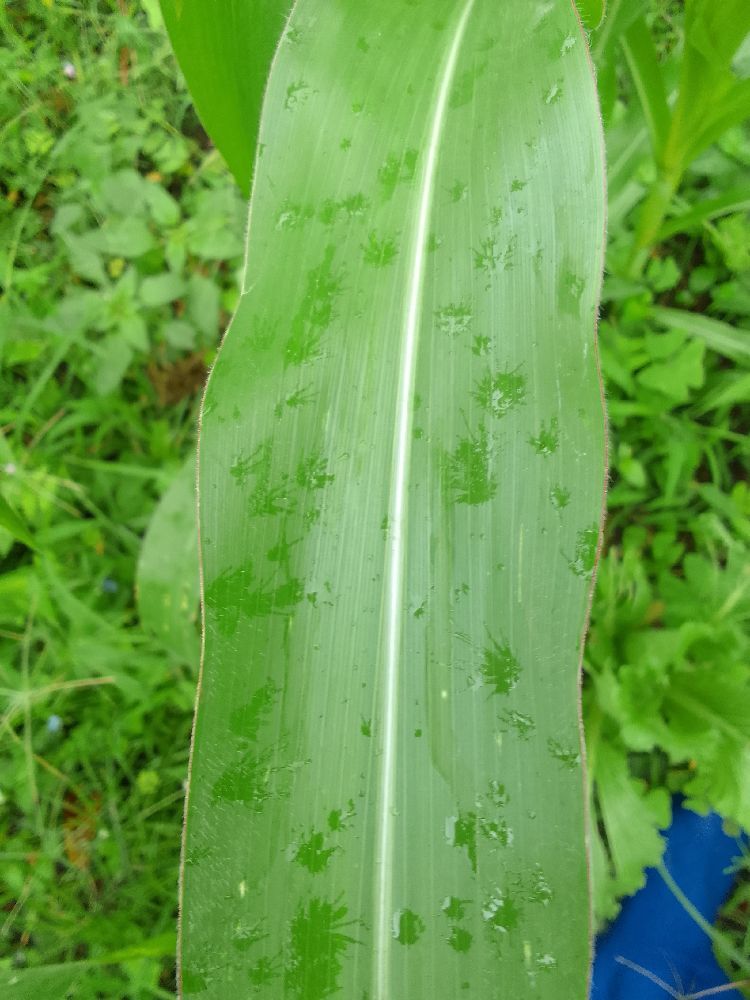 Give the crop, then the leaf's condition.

maize, healthy
